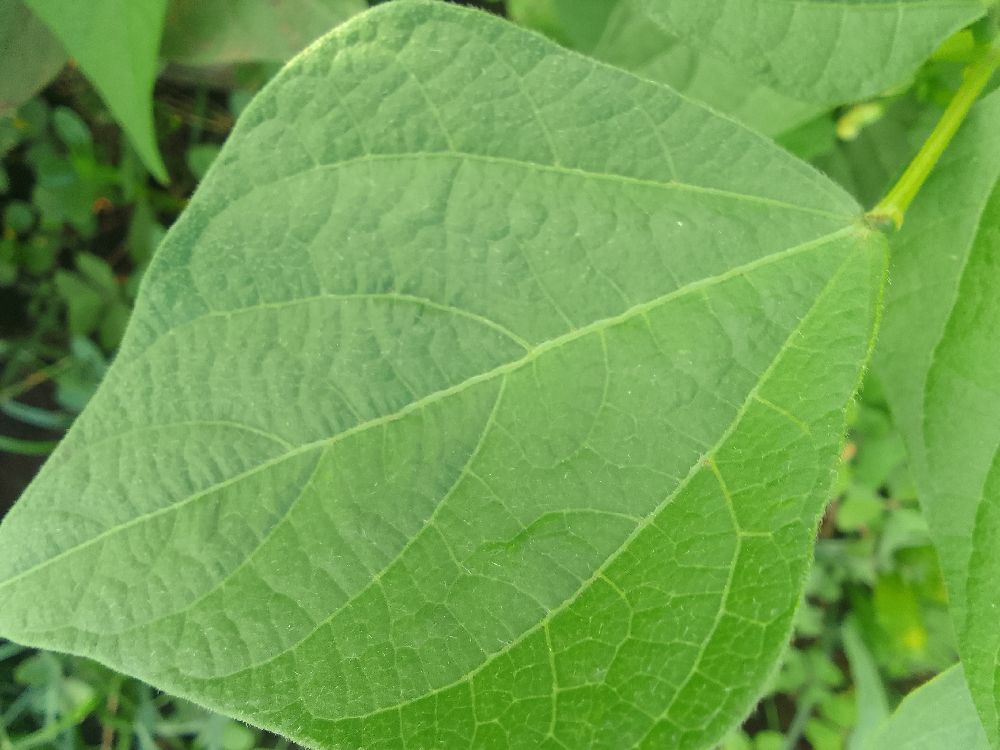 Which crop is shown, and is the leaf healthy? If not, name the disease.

common bean, healthy
